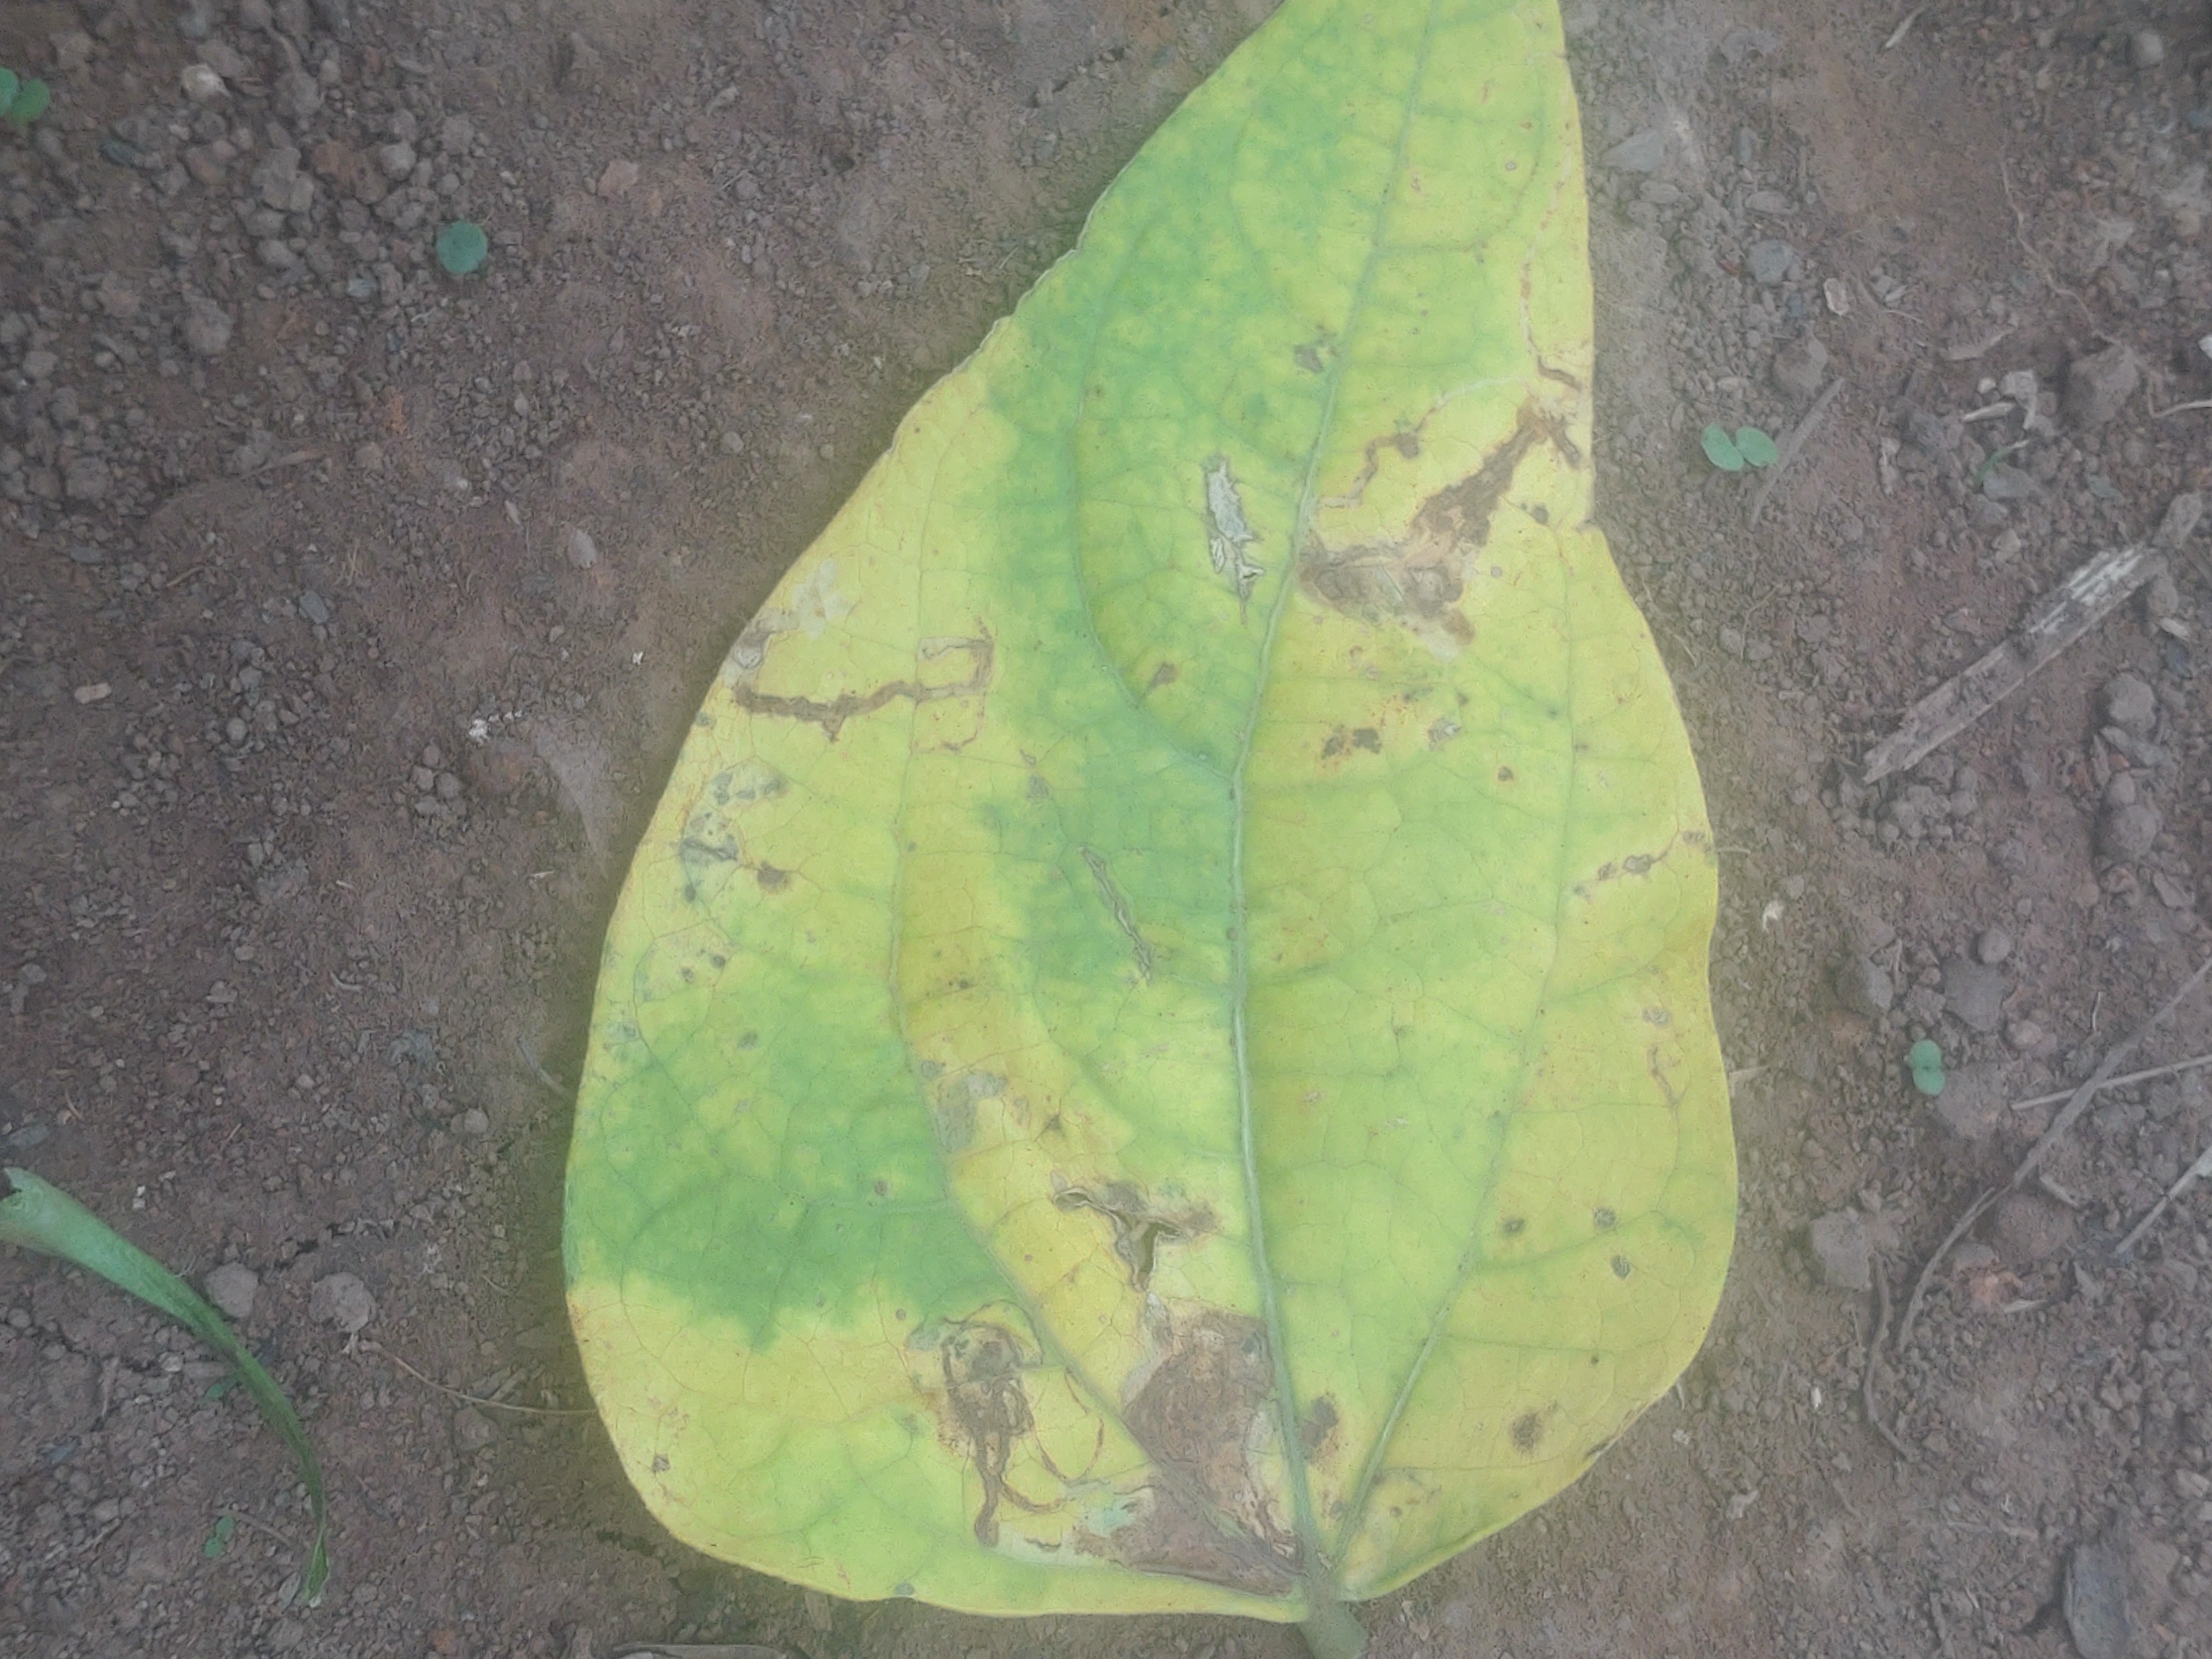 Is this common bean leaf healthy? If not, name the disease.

anthracnose
